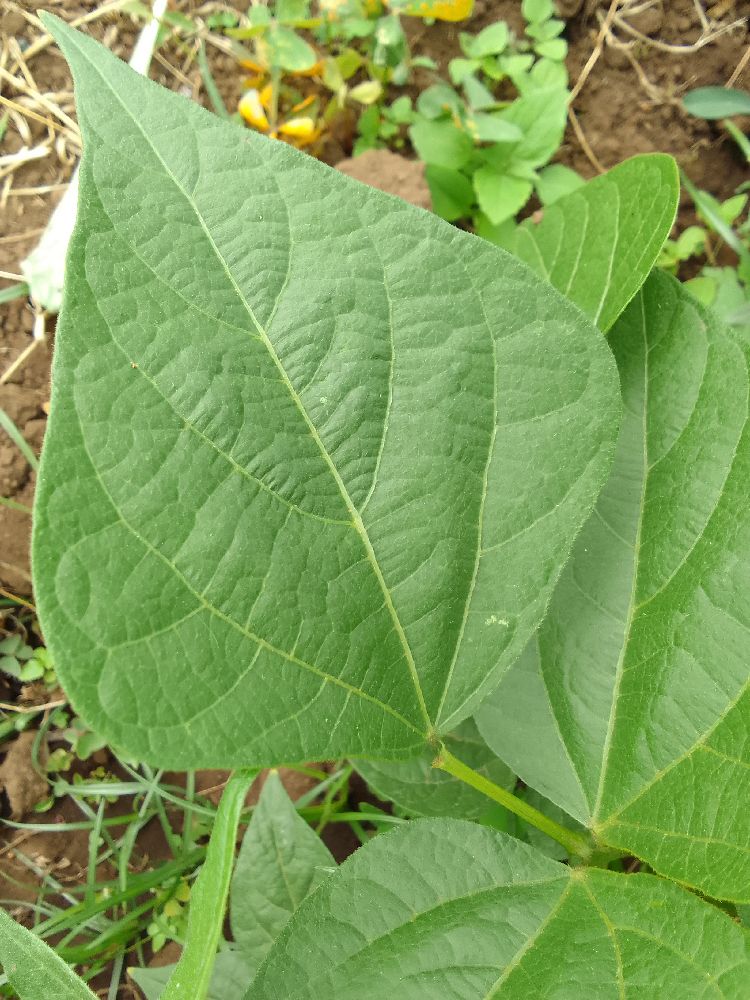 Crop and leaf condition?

common bean, healthy
